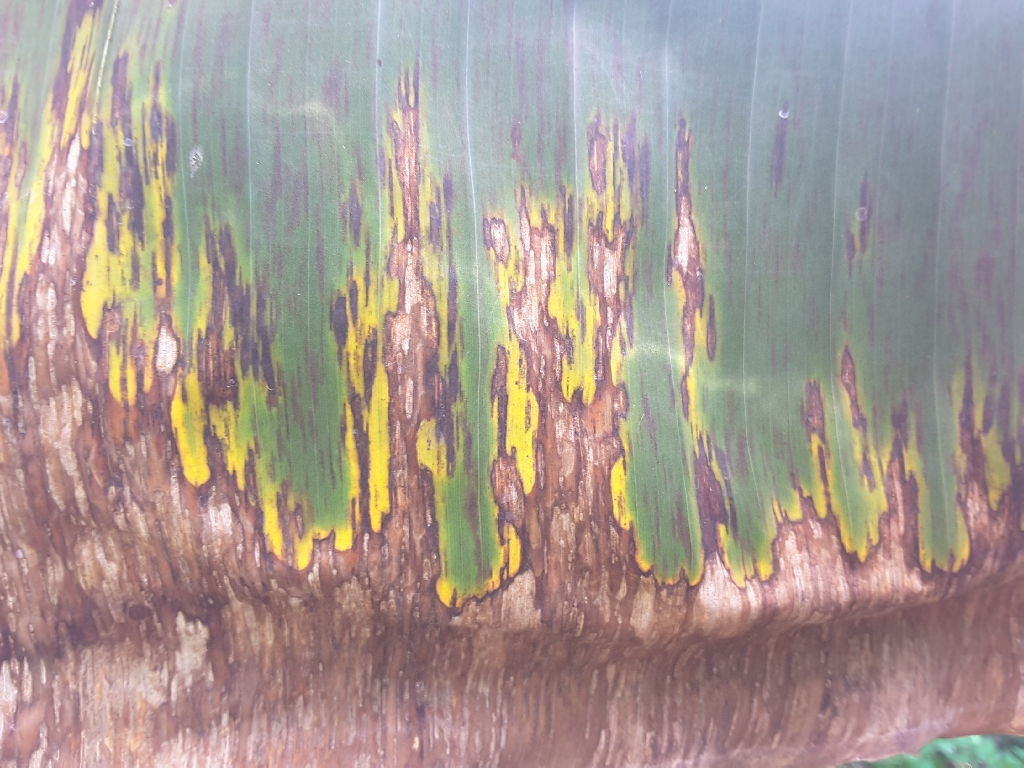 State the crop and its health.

banana, black sigatoka
